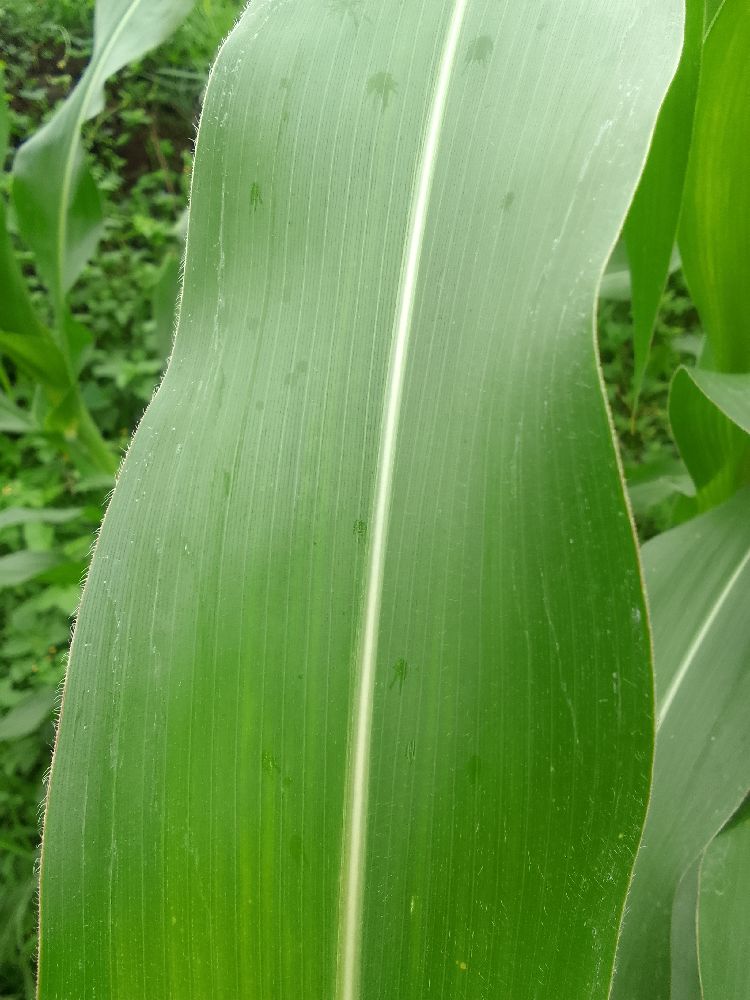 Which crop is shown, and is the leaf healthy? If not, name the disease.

maize, healthy
